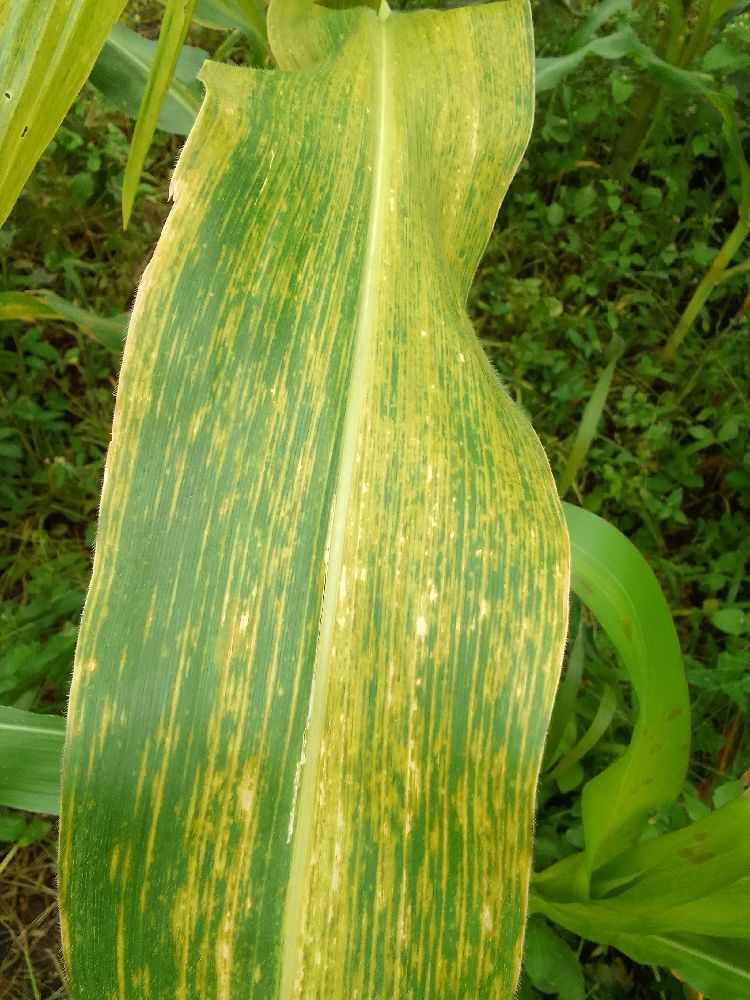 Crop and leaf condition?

maize, maize streak virus
